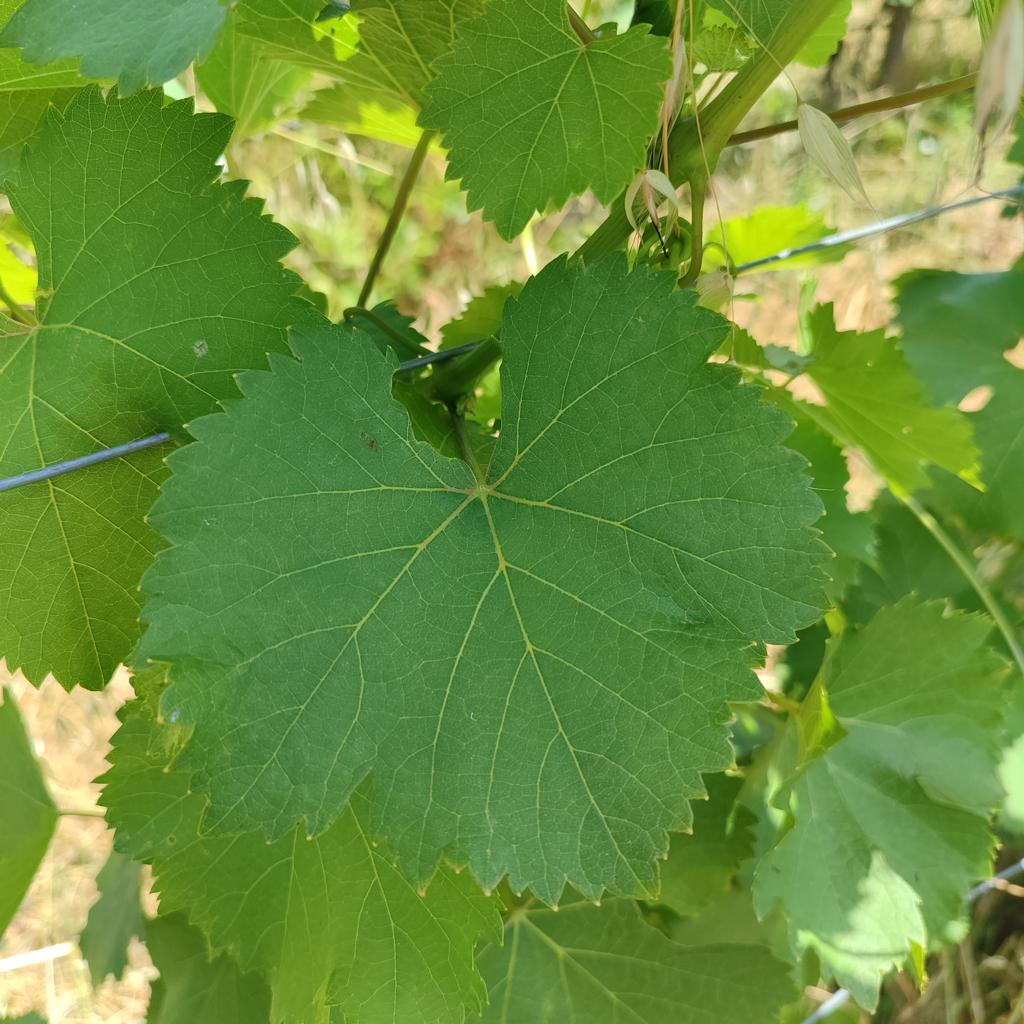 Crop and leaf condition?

grapevine, healthy
